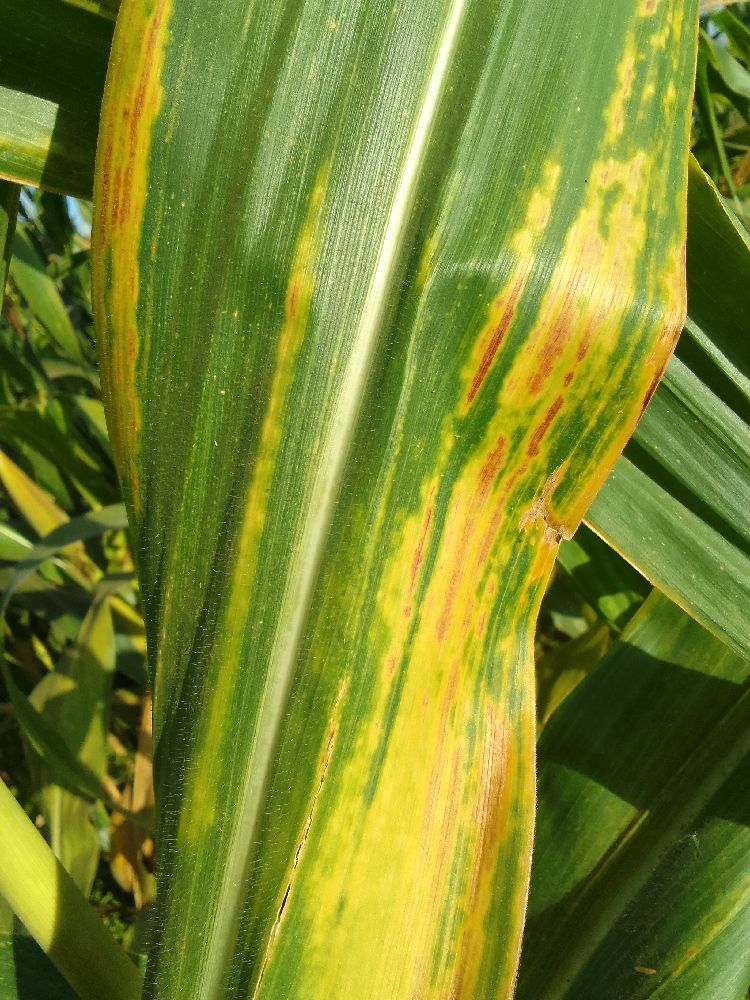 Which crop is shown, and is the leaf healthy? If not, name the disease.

maize, maize lethal necrosis
